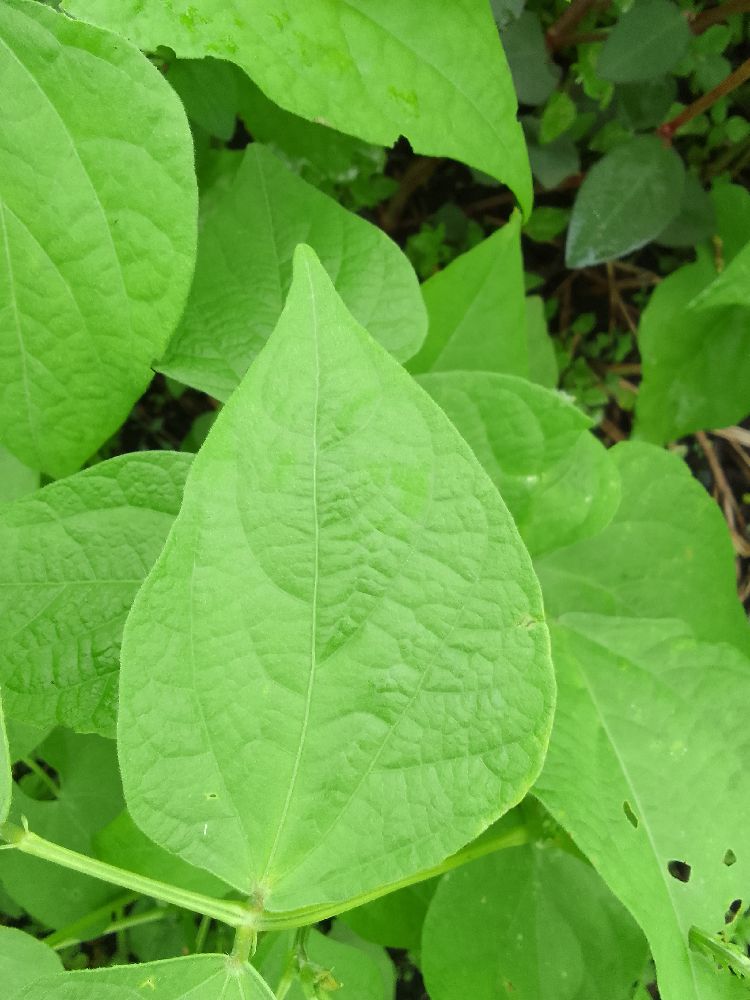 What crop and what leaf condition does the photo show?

common bean, healthy
